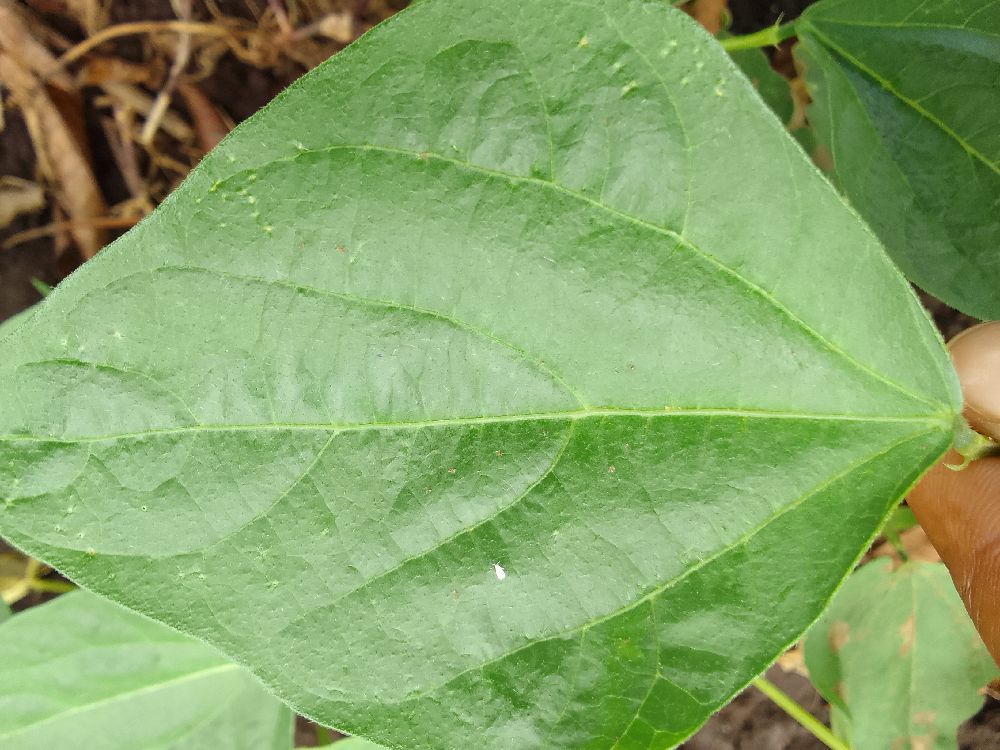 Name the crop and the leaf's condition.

common bean, healthy
